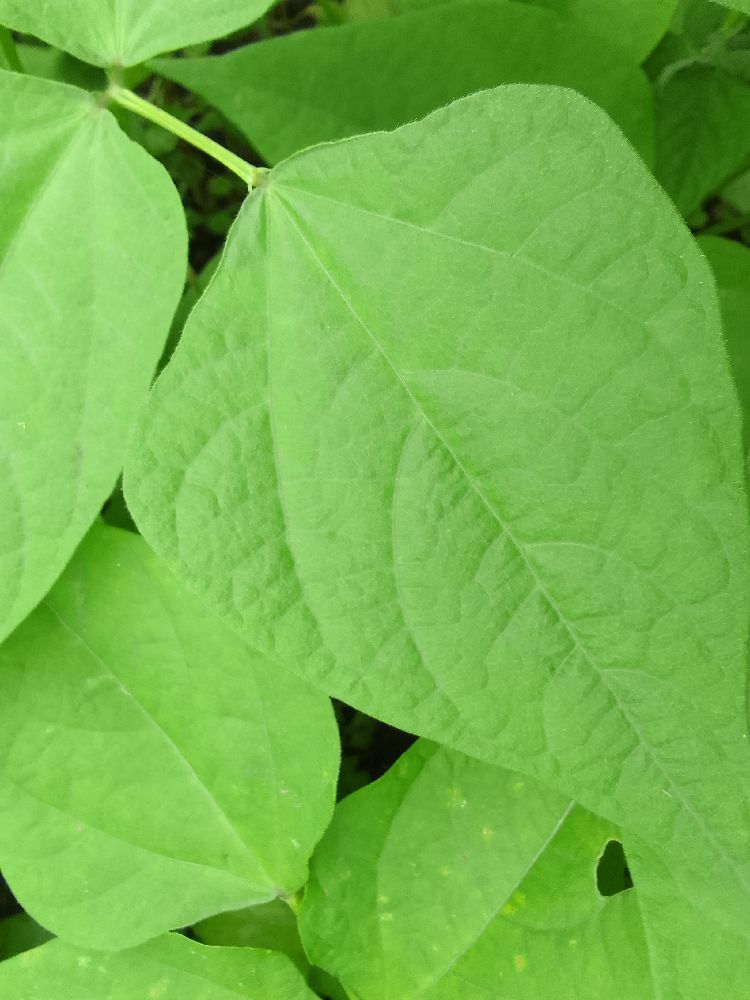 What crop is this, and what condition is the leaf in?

common bean, healthy
